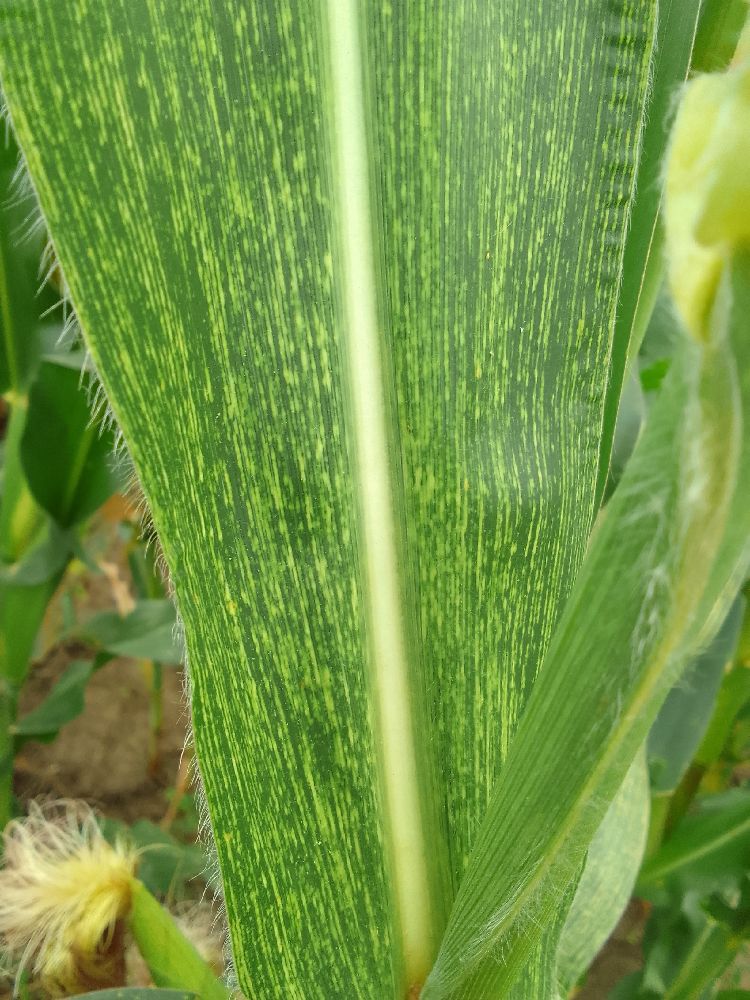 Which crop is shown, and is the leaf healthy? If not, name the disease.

maize, maize streak virus
